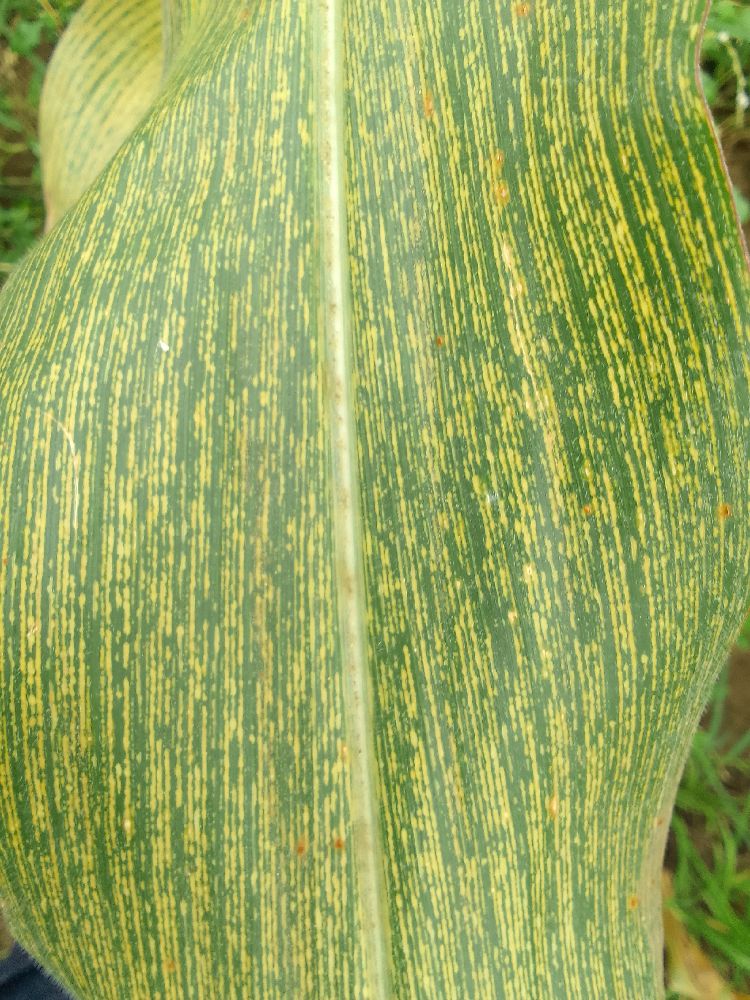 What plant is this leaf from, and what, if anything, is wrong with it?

maize, maize streak virus
